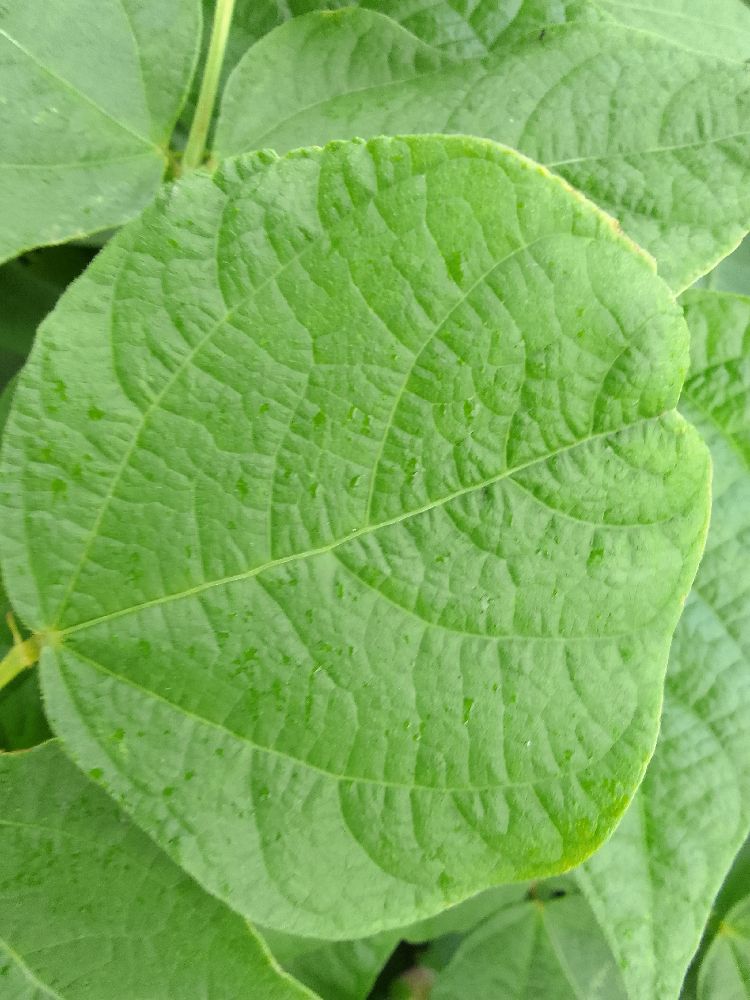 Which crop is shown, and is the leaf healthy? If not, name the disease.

common bean, healthy
